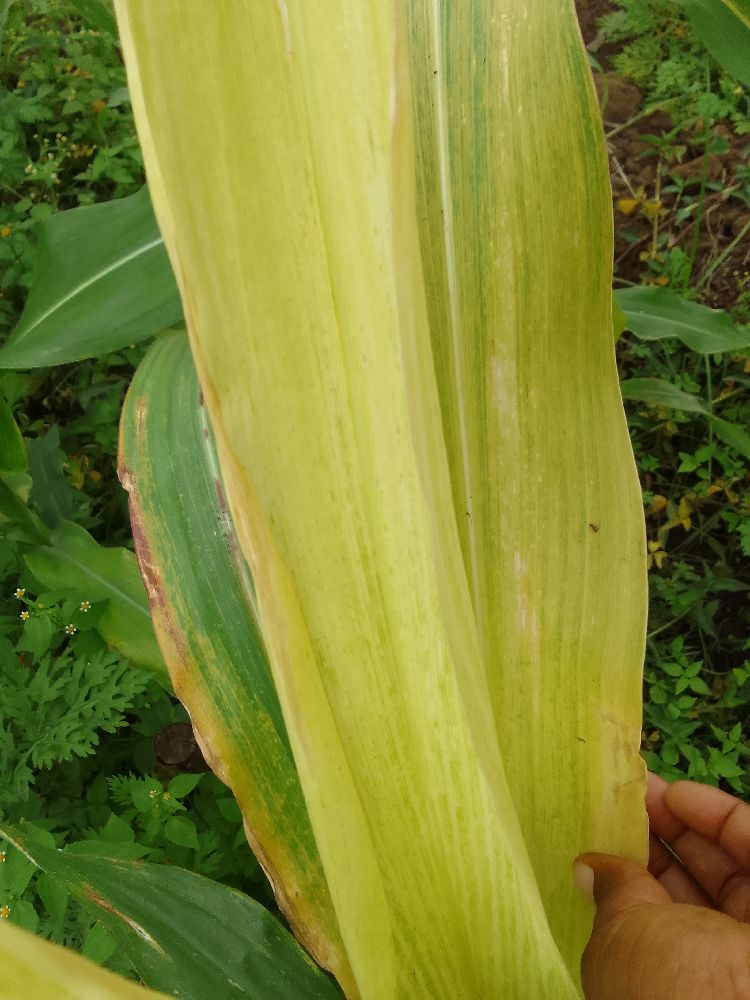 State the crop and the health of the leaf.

maize, maize lethal necrosis
